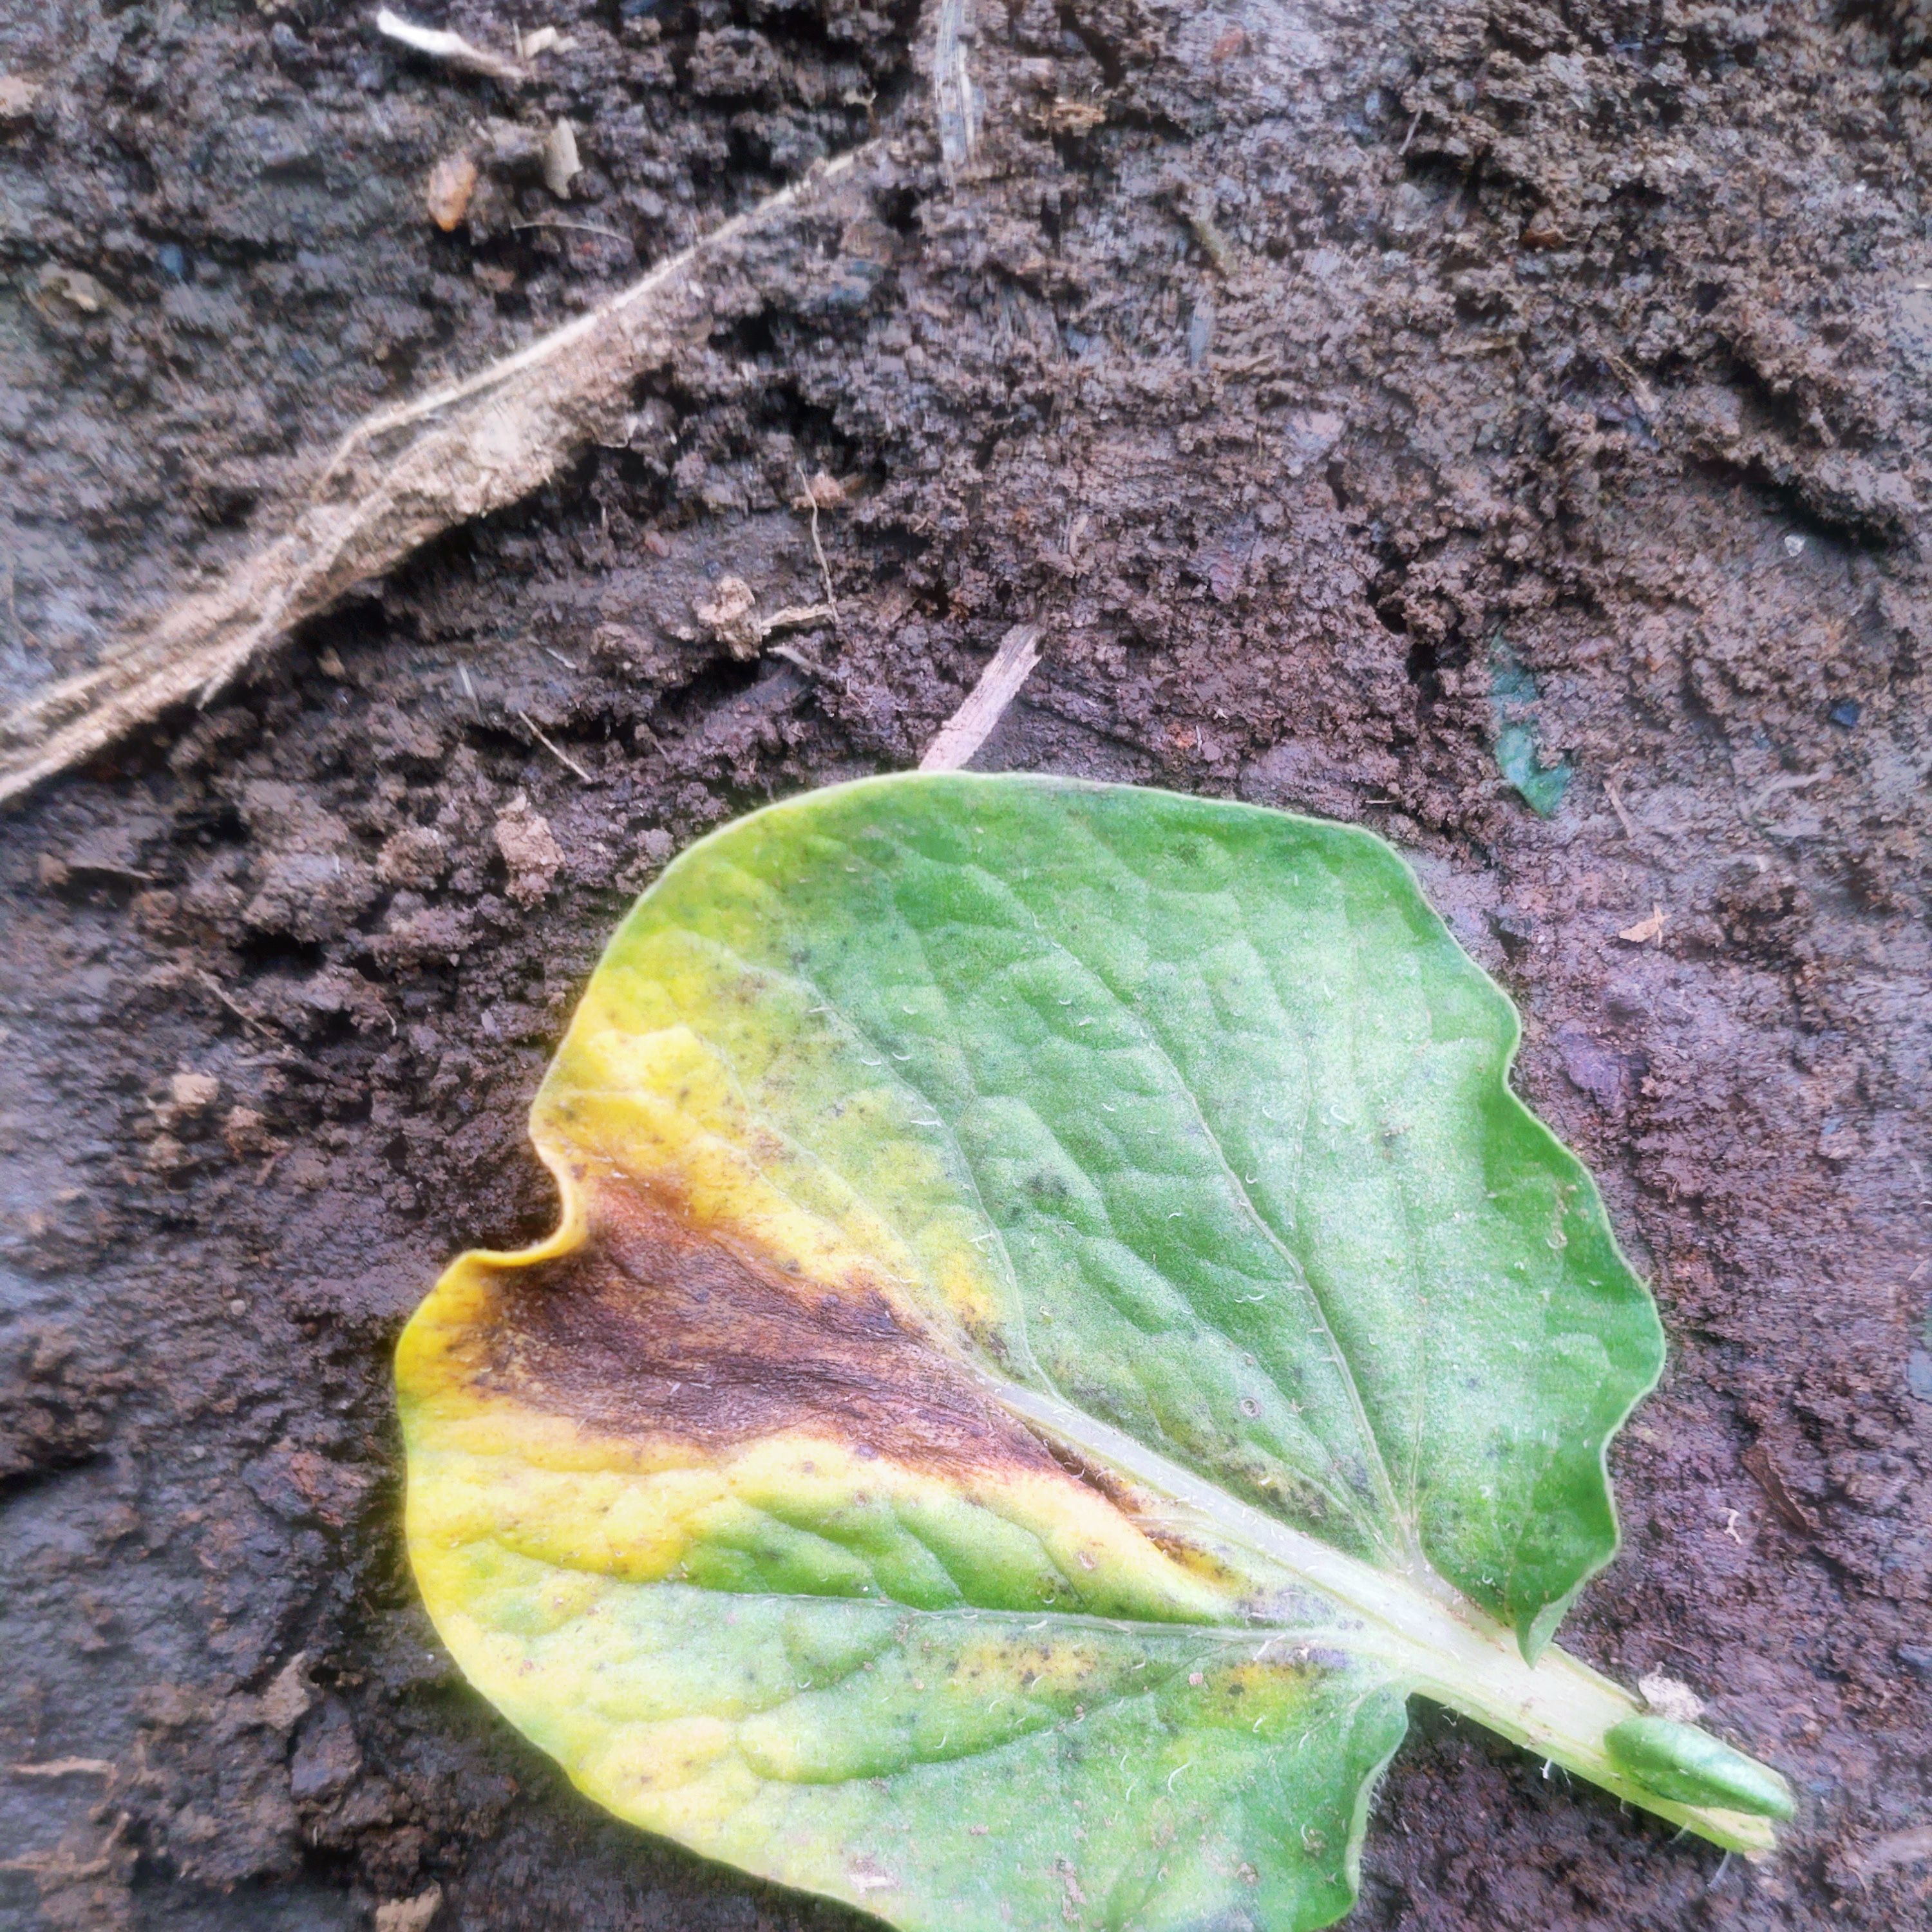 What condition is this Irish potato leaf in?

late blight
